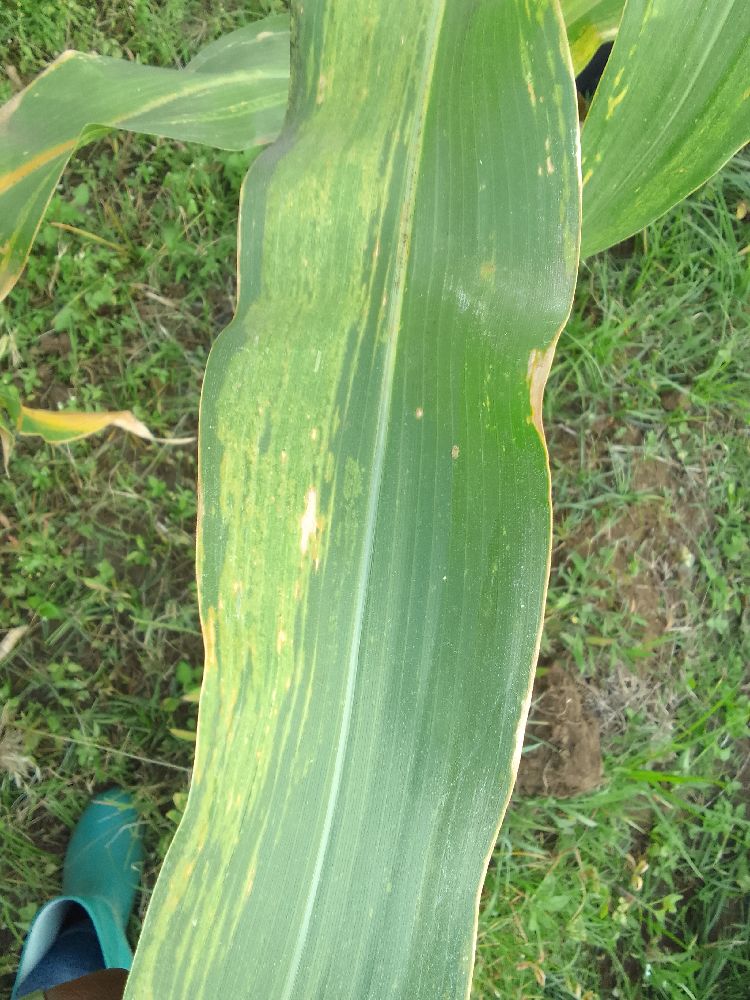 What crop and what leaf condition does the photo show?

maize, maize lethal necrosis
